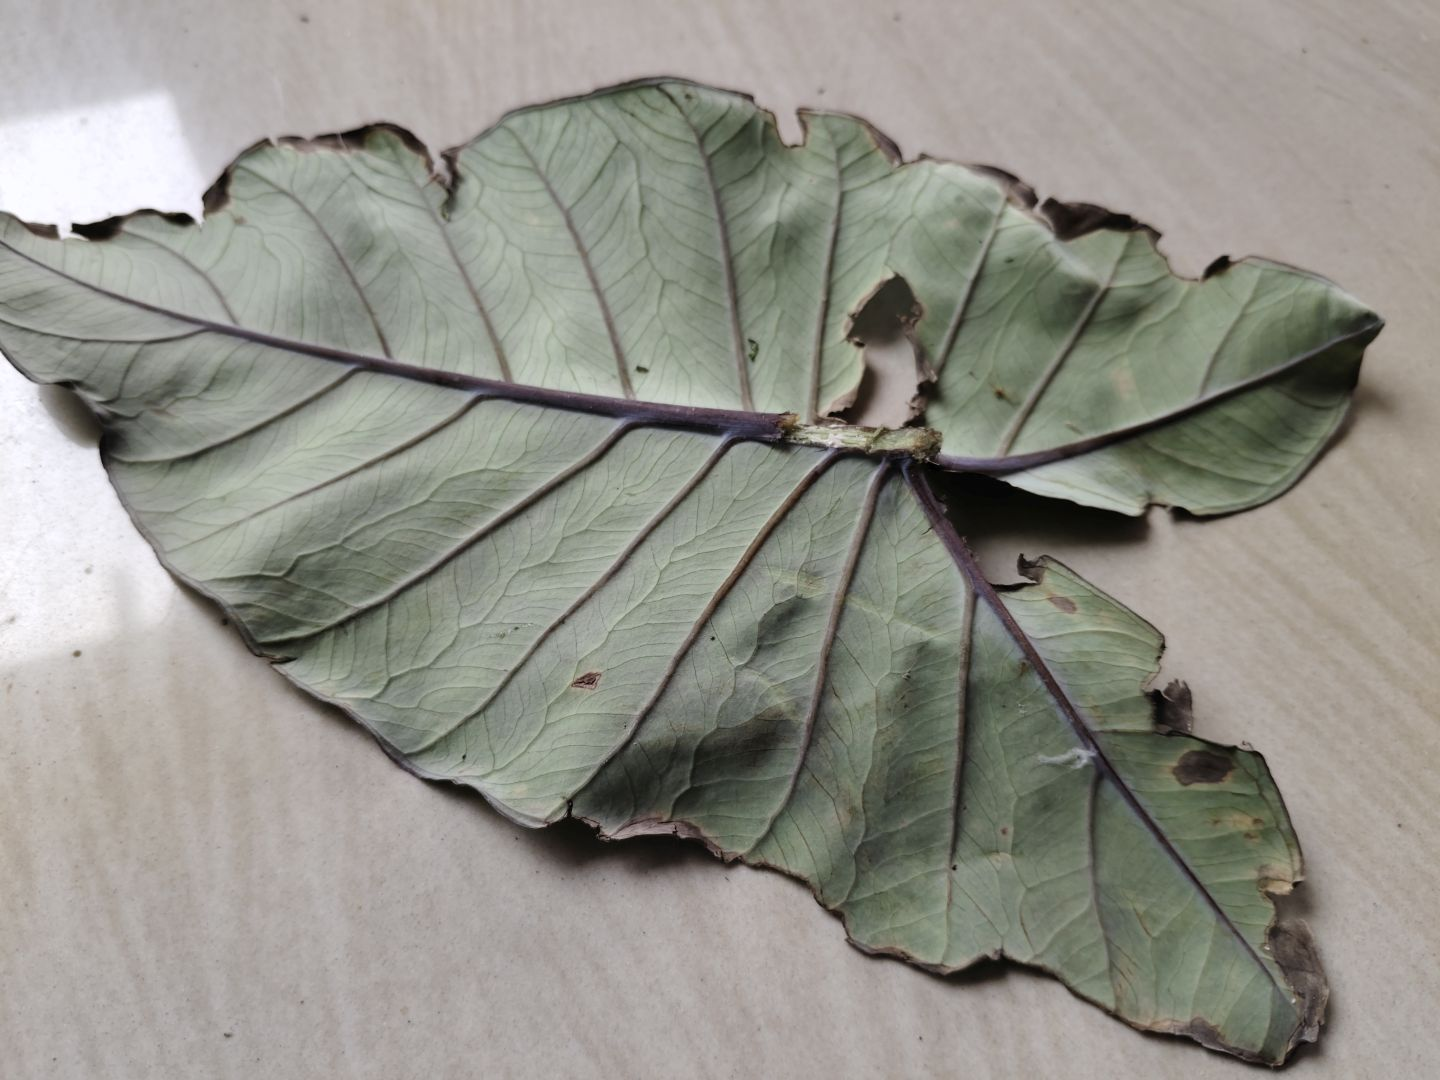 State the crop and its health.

taro, leaf blight
